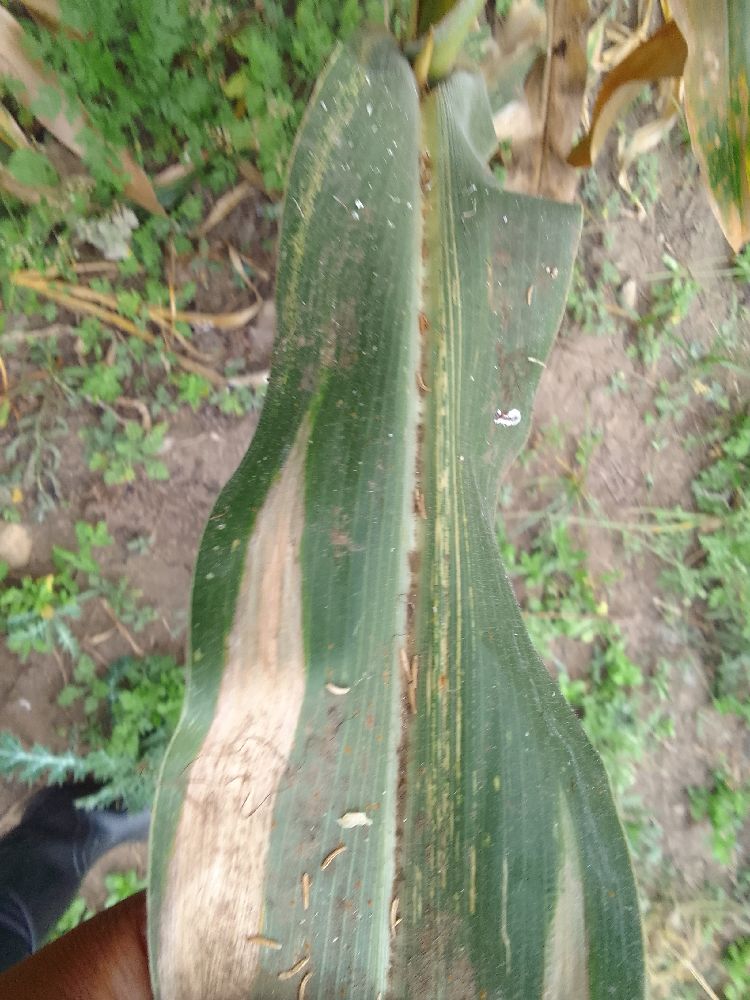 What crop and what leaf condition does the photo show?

maize, maize streak virus
